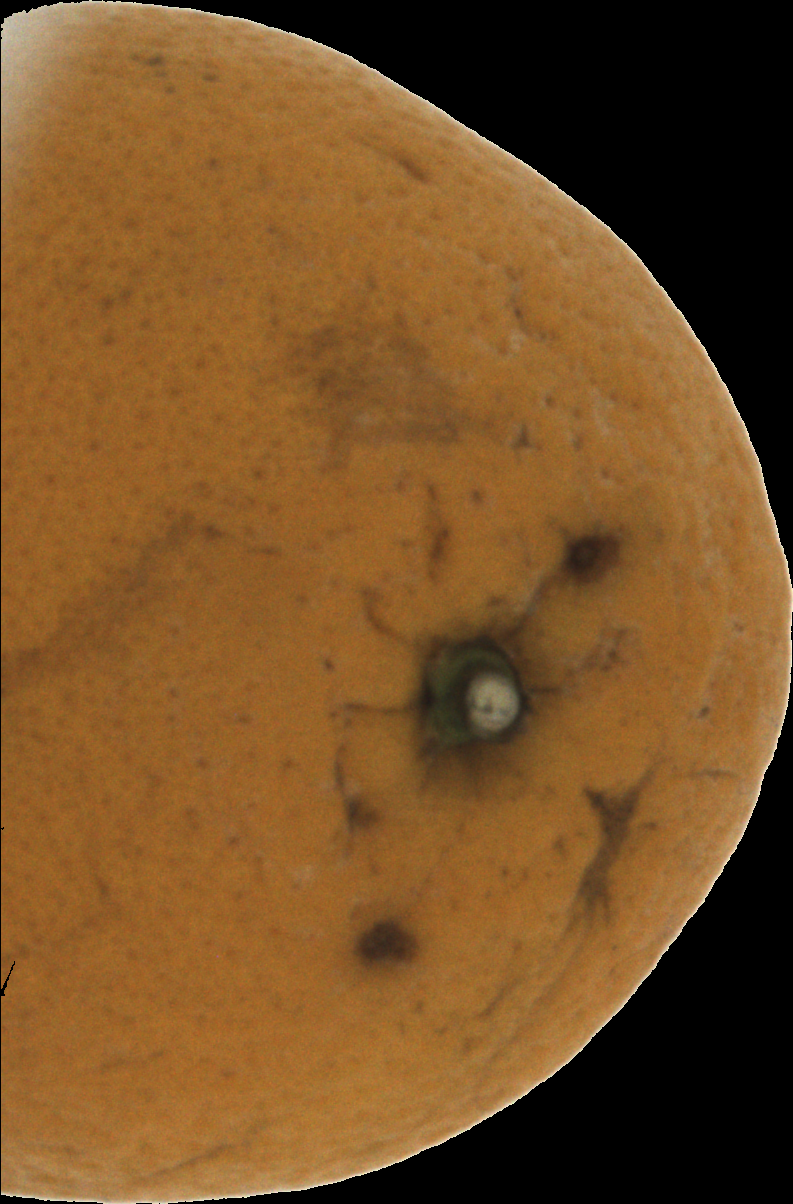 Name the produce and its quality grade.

orange, bad
